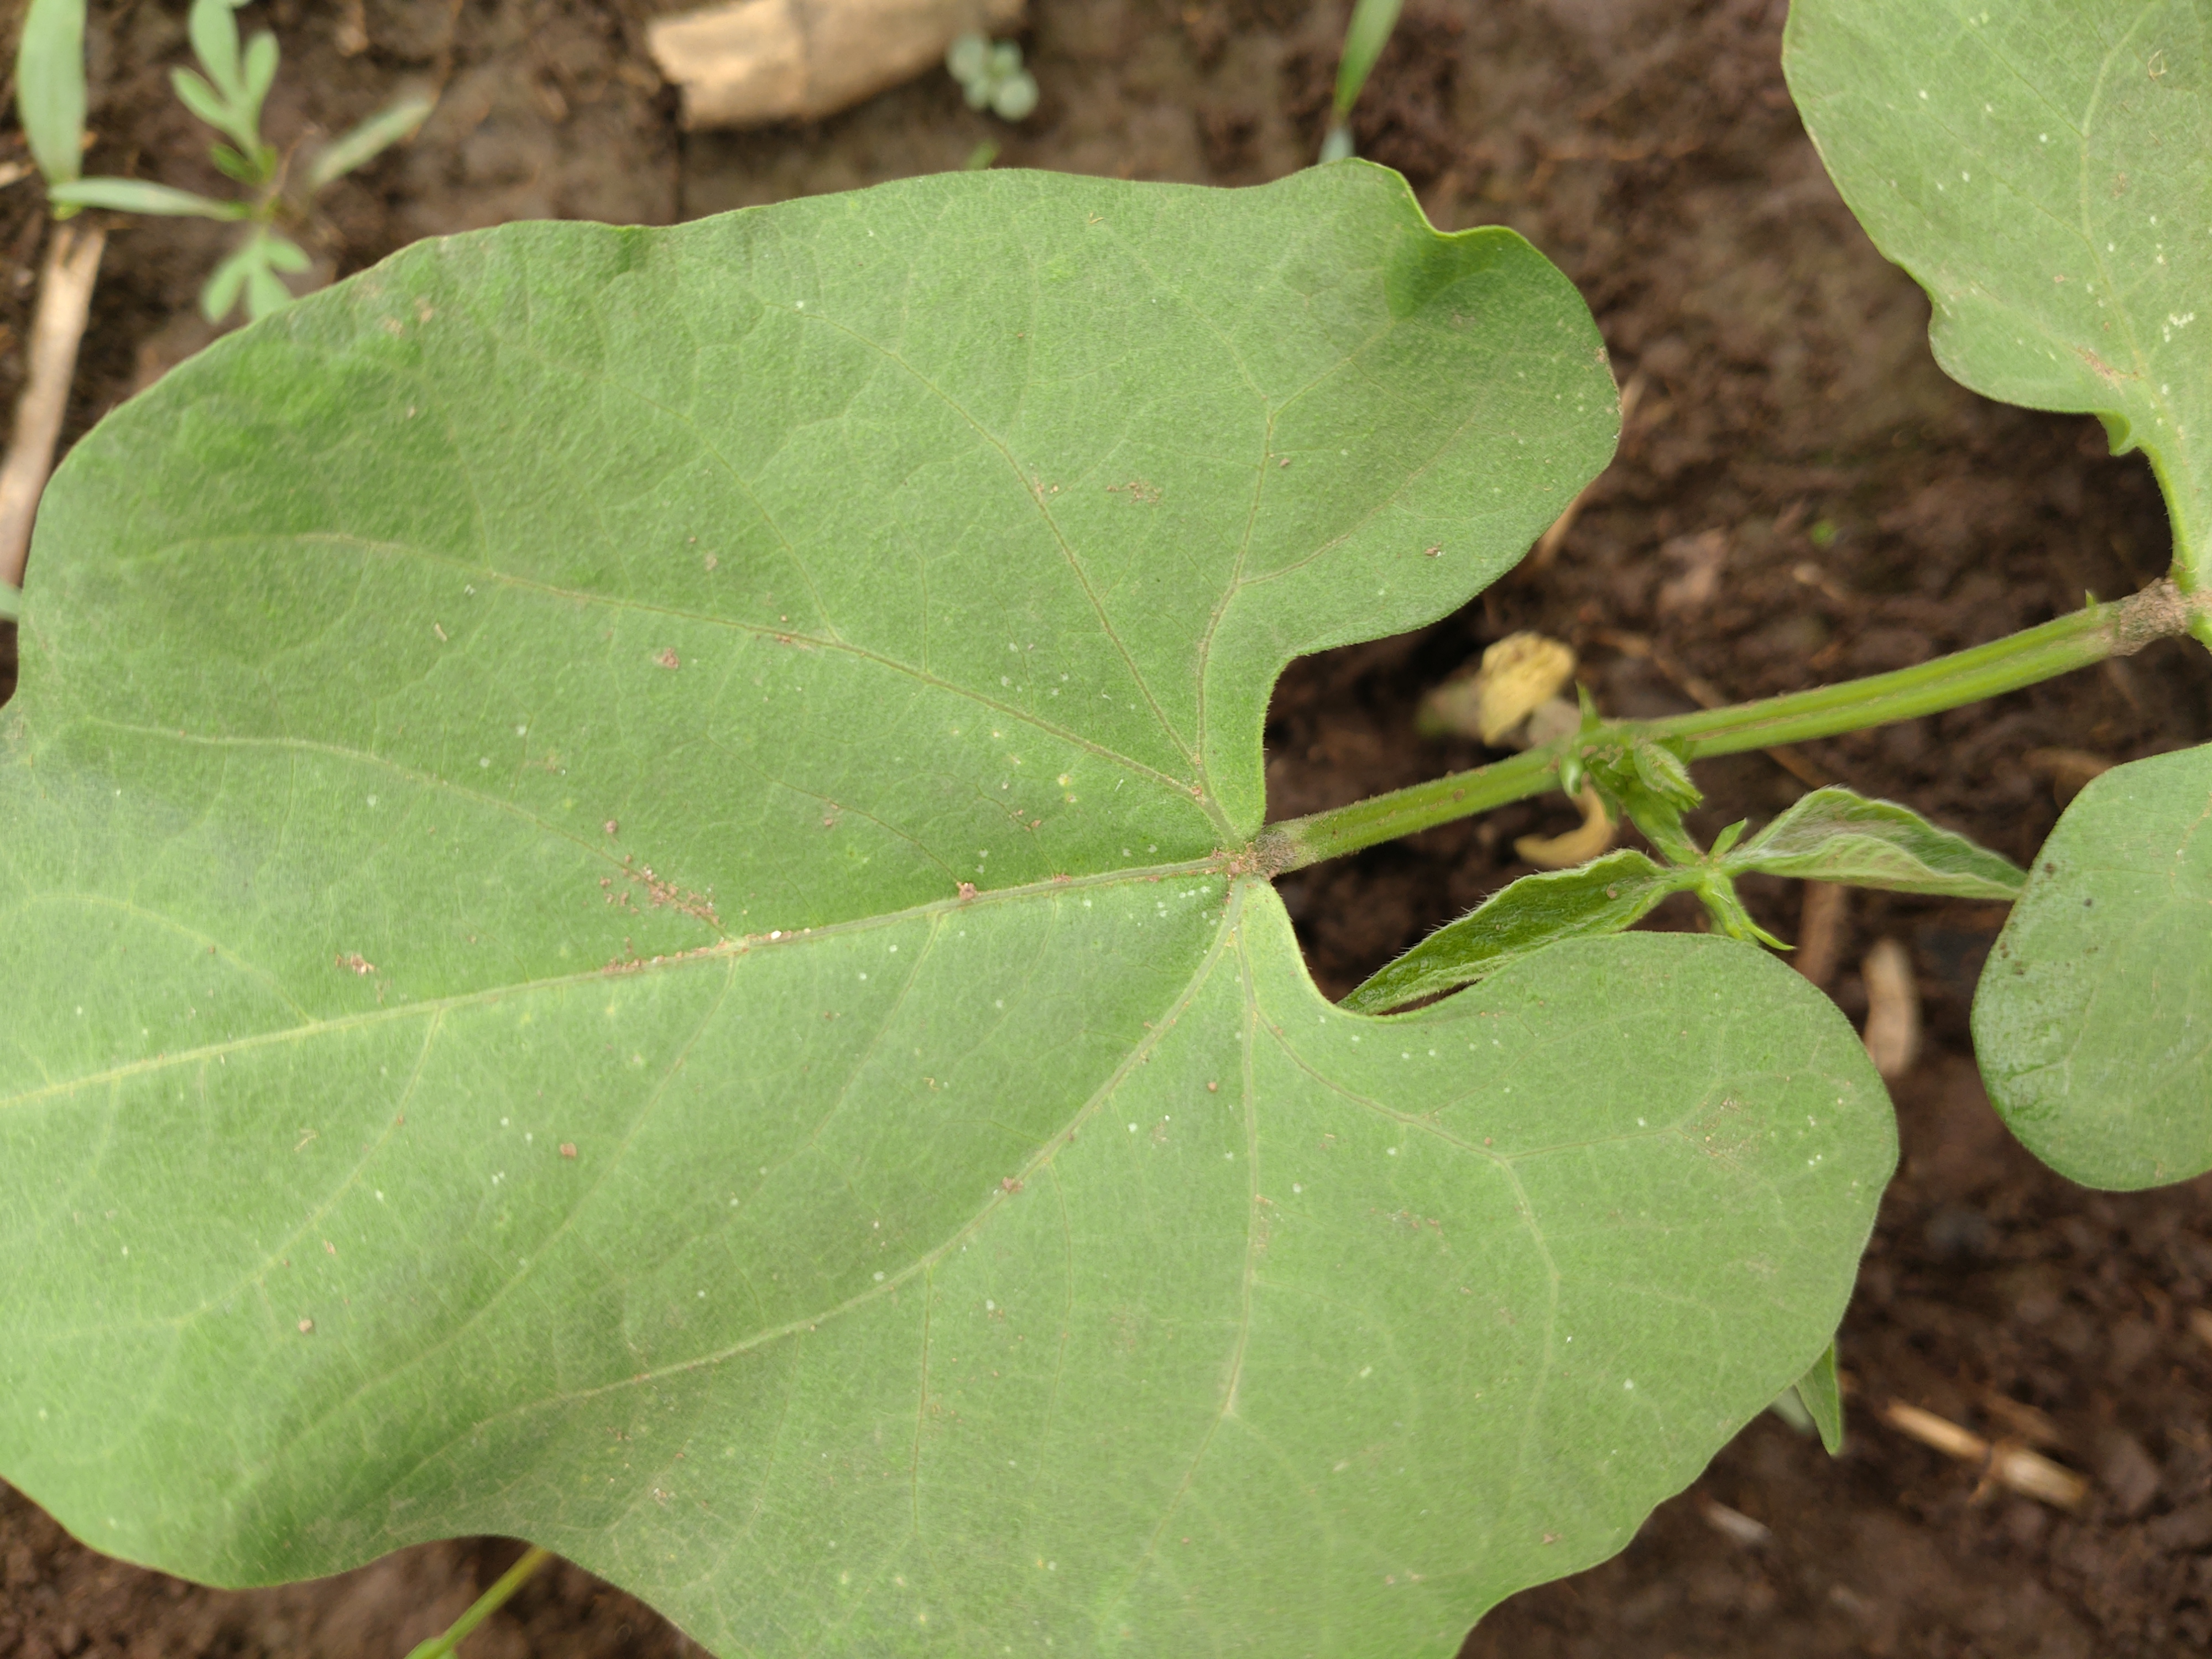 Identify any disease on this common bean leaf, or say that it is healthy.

healthy
